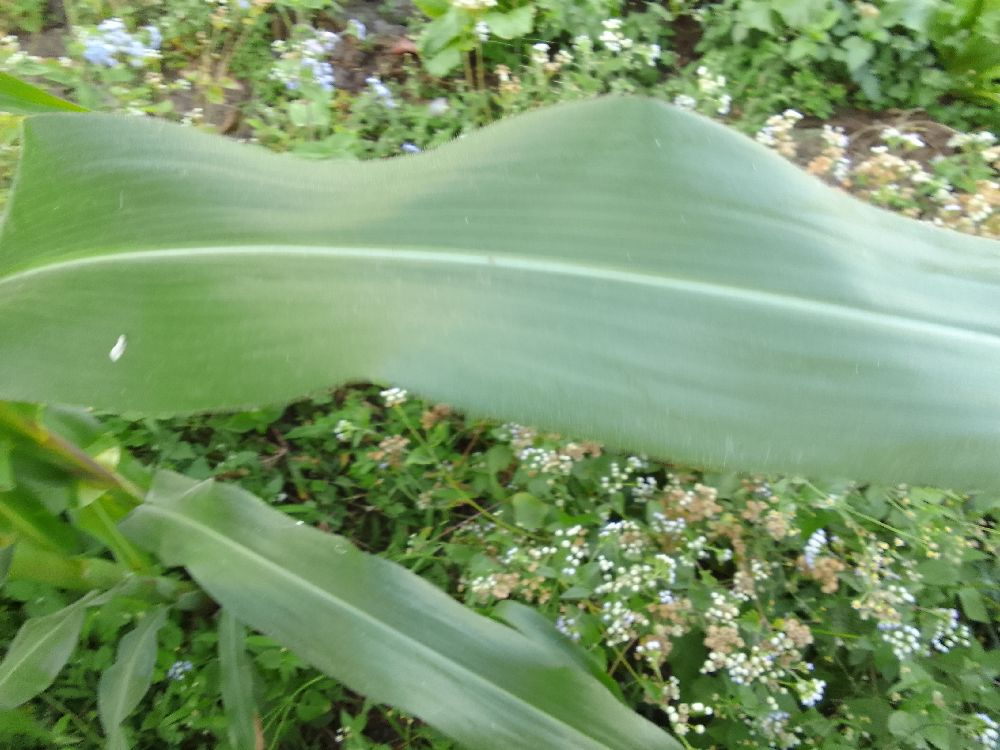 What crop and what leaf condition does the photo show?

maize, healthy
